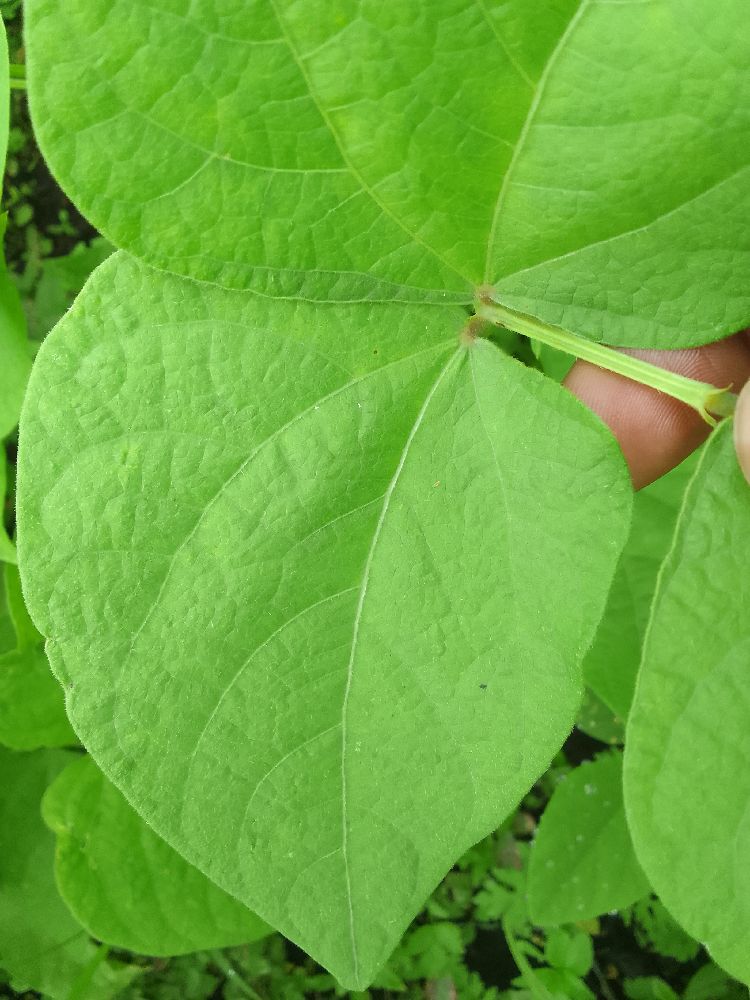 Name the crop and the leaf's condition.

common bean, healthy
